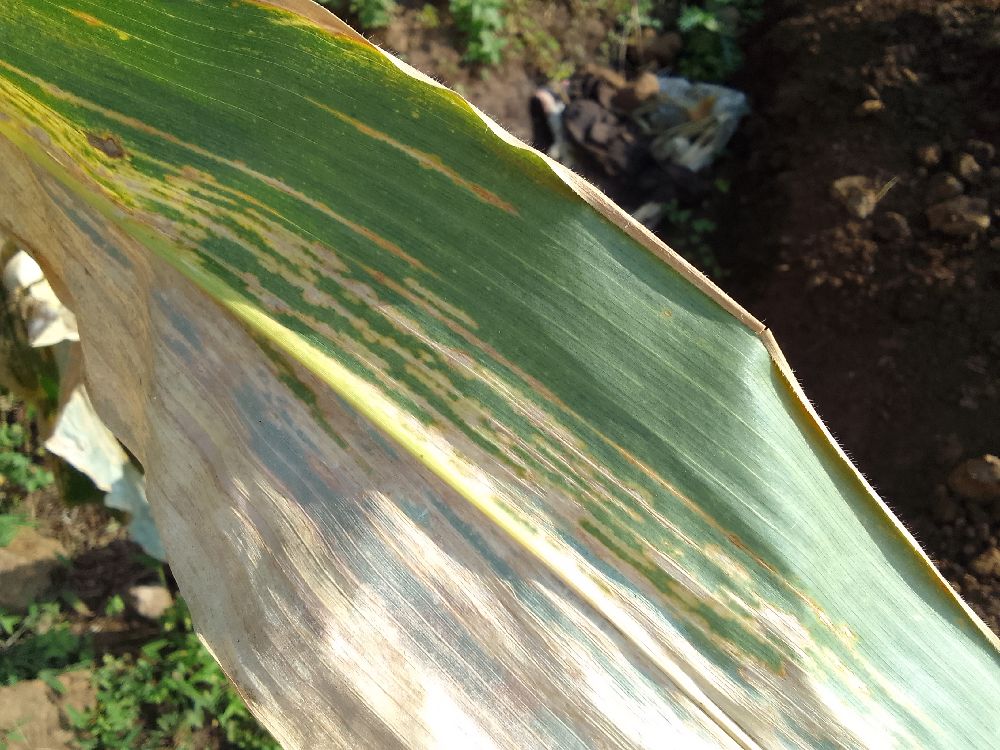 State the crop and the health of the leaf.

maize, maize lethal necrosis
